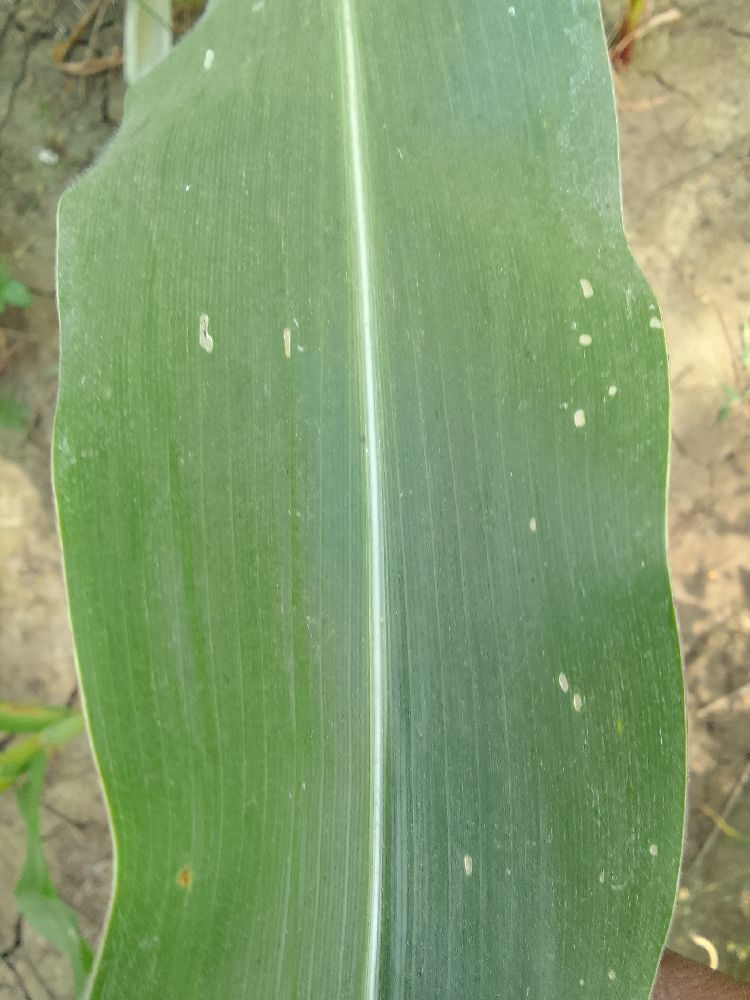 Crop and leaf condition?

maize, healthy
